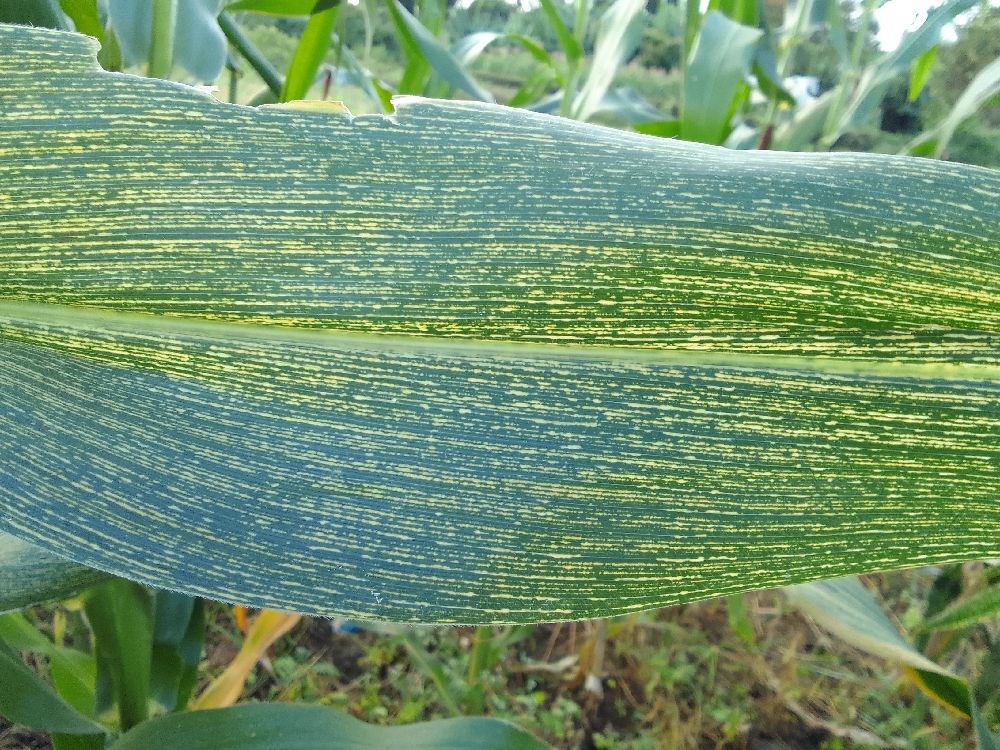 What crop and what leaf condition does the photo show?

maize, maize streak virus
